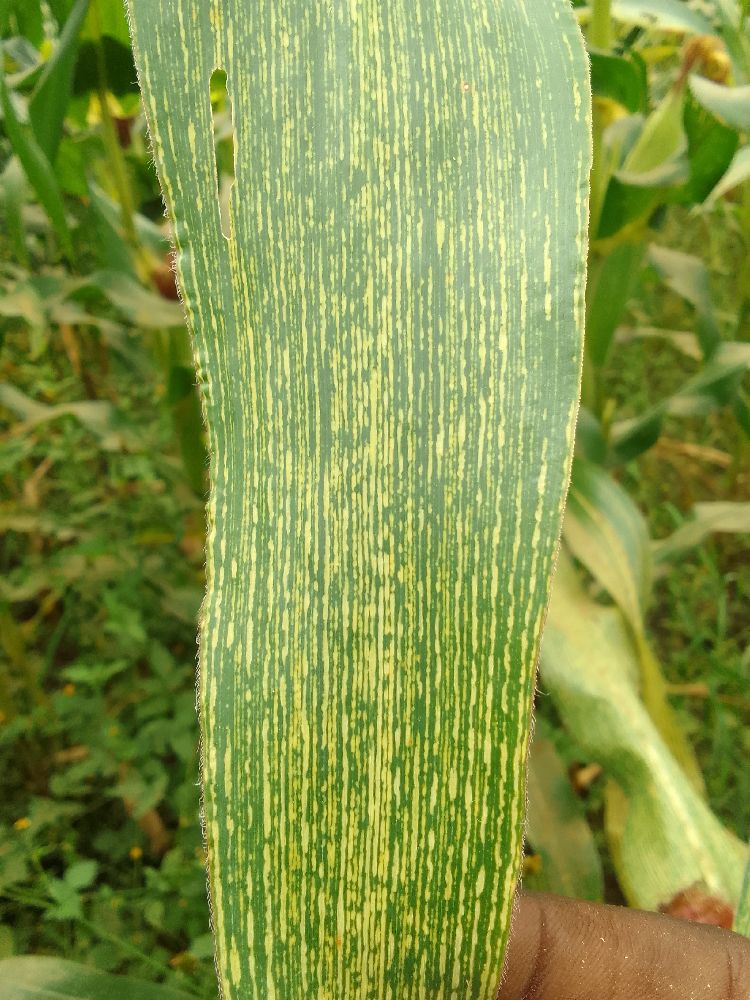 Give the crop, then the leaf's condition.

maize, maize streak virus
